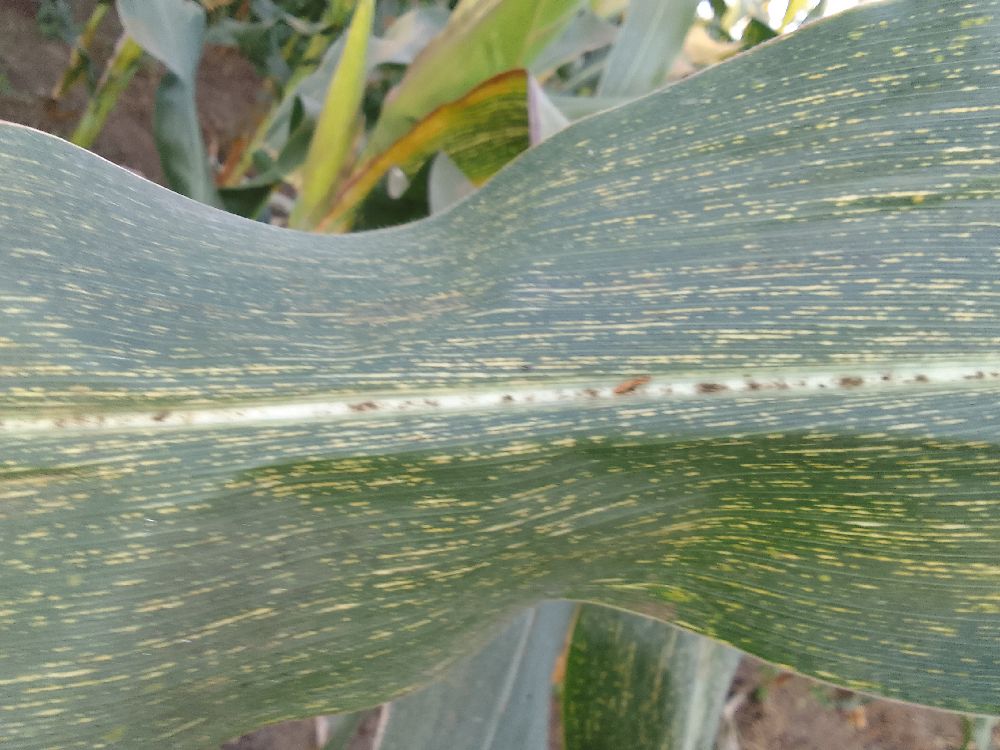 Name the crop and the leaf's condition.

maize, maize streak virus
